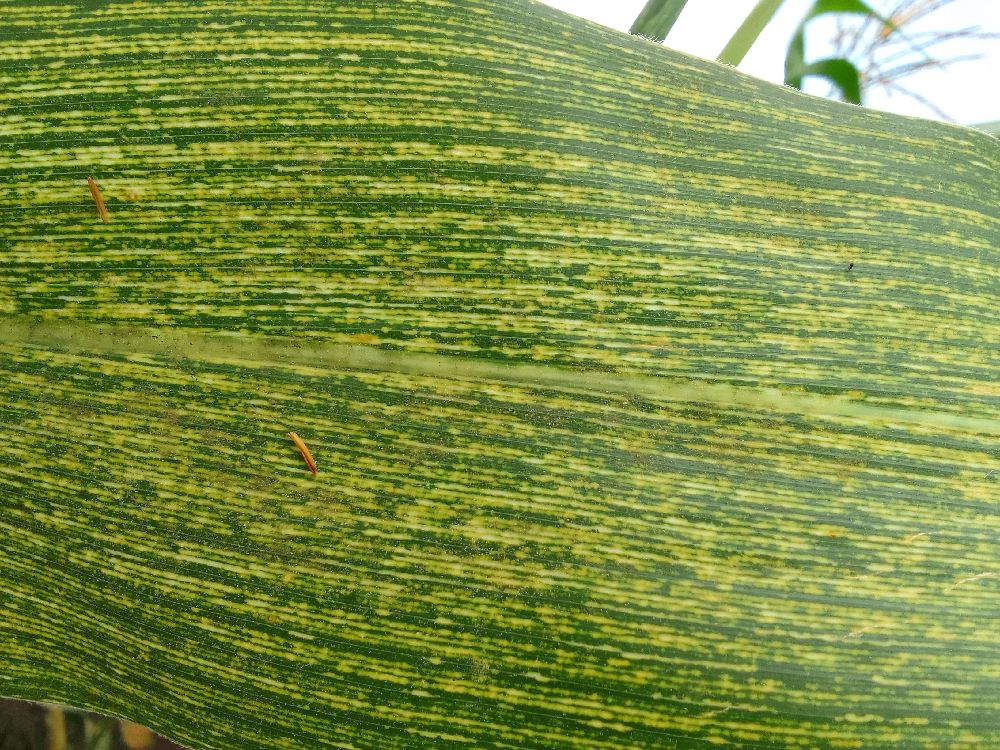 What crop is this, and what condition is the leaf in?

maize, maize streak virus
